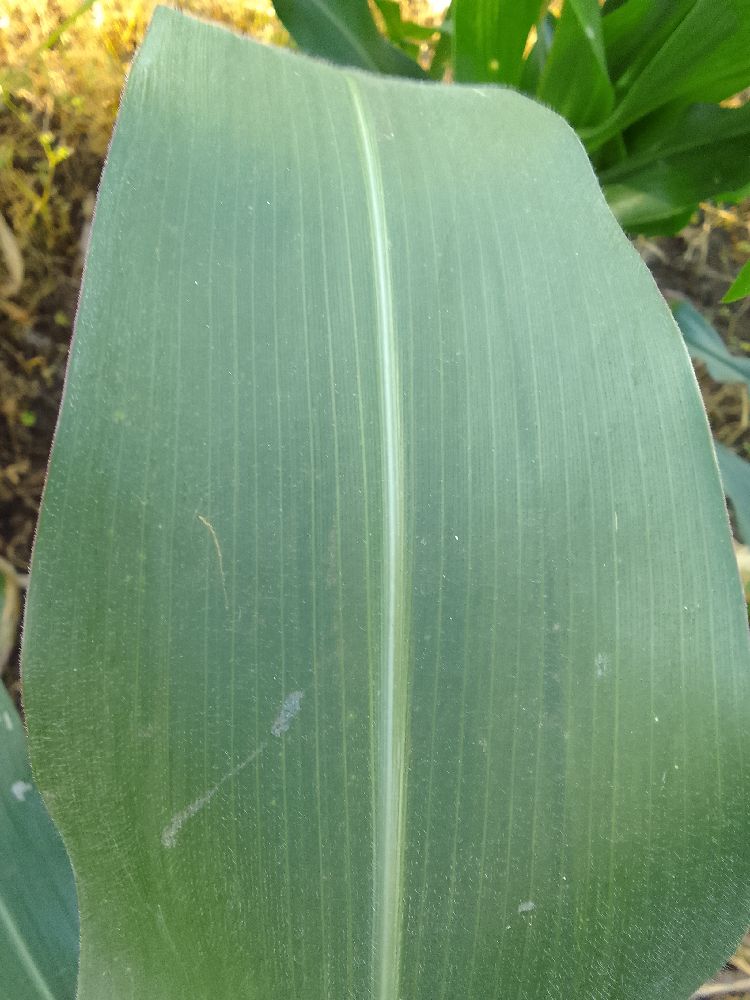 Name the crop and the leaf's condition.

maize, healthy
